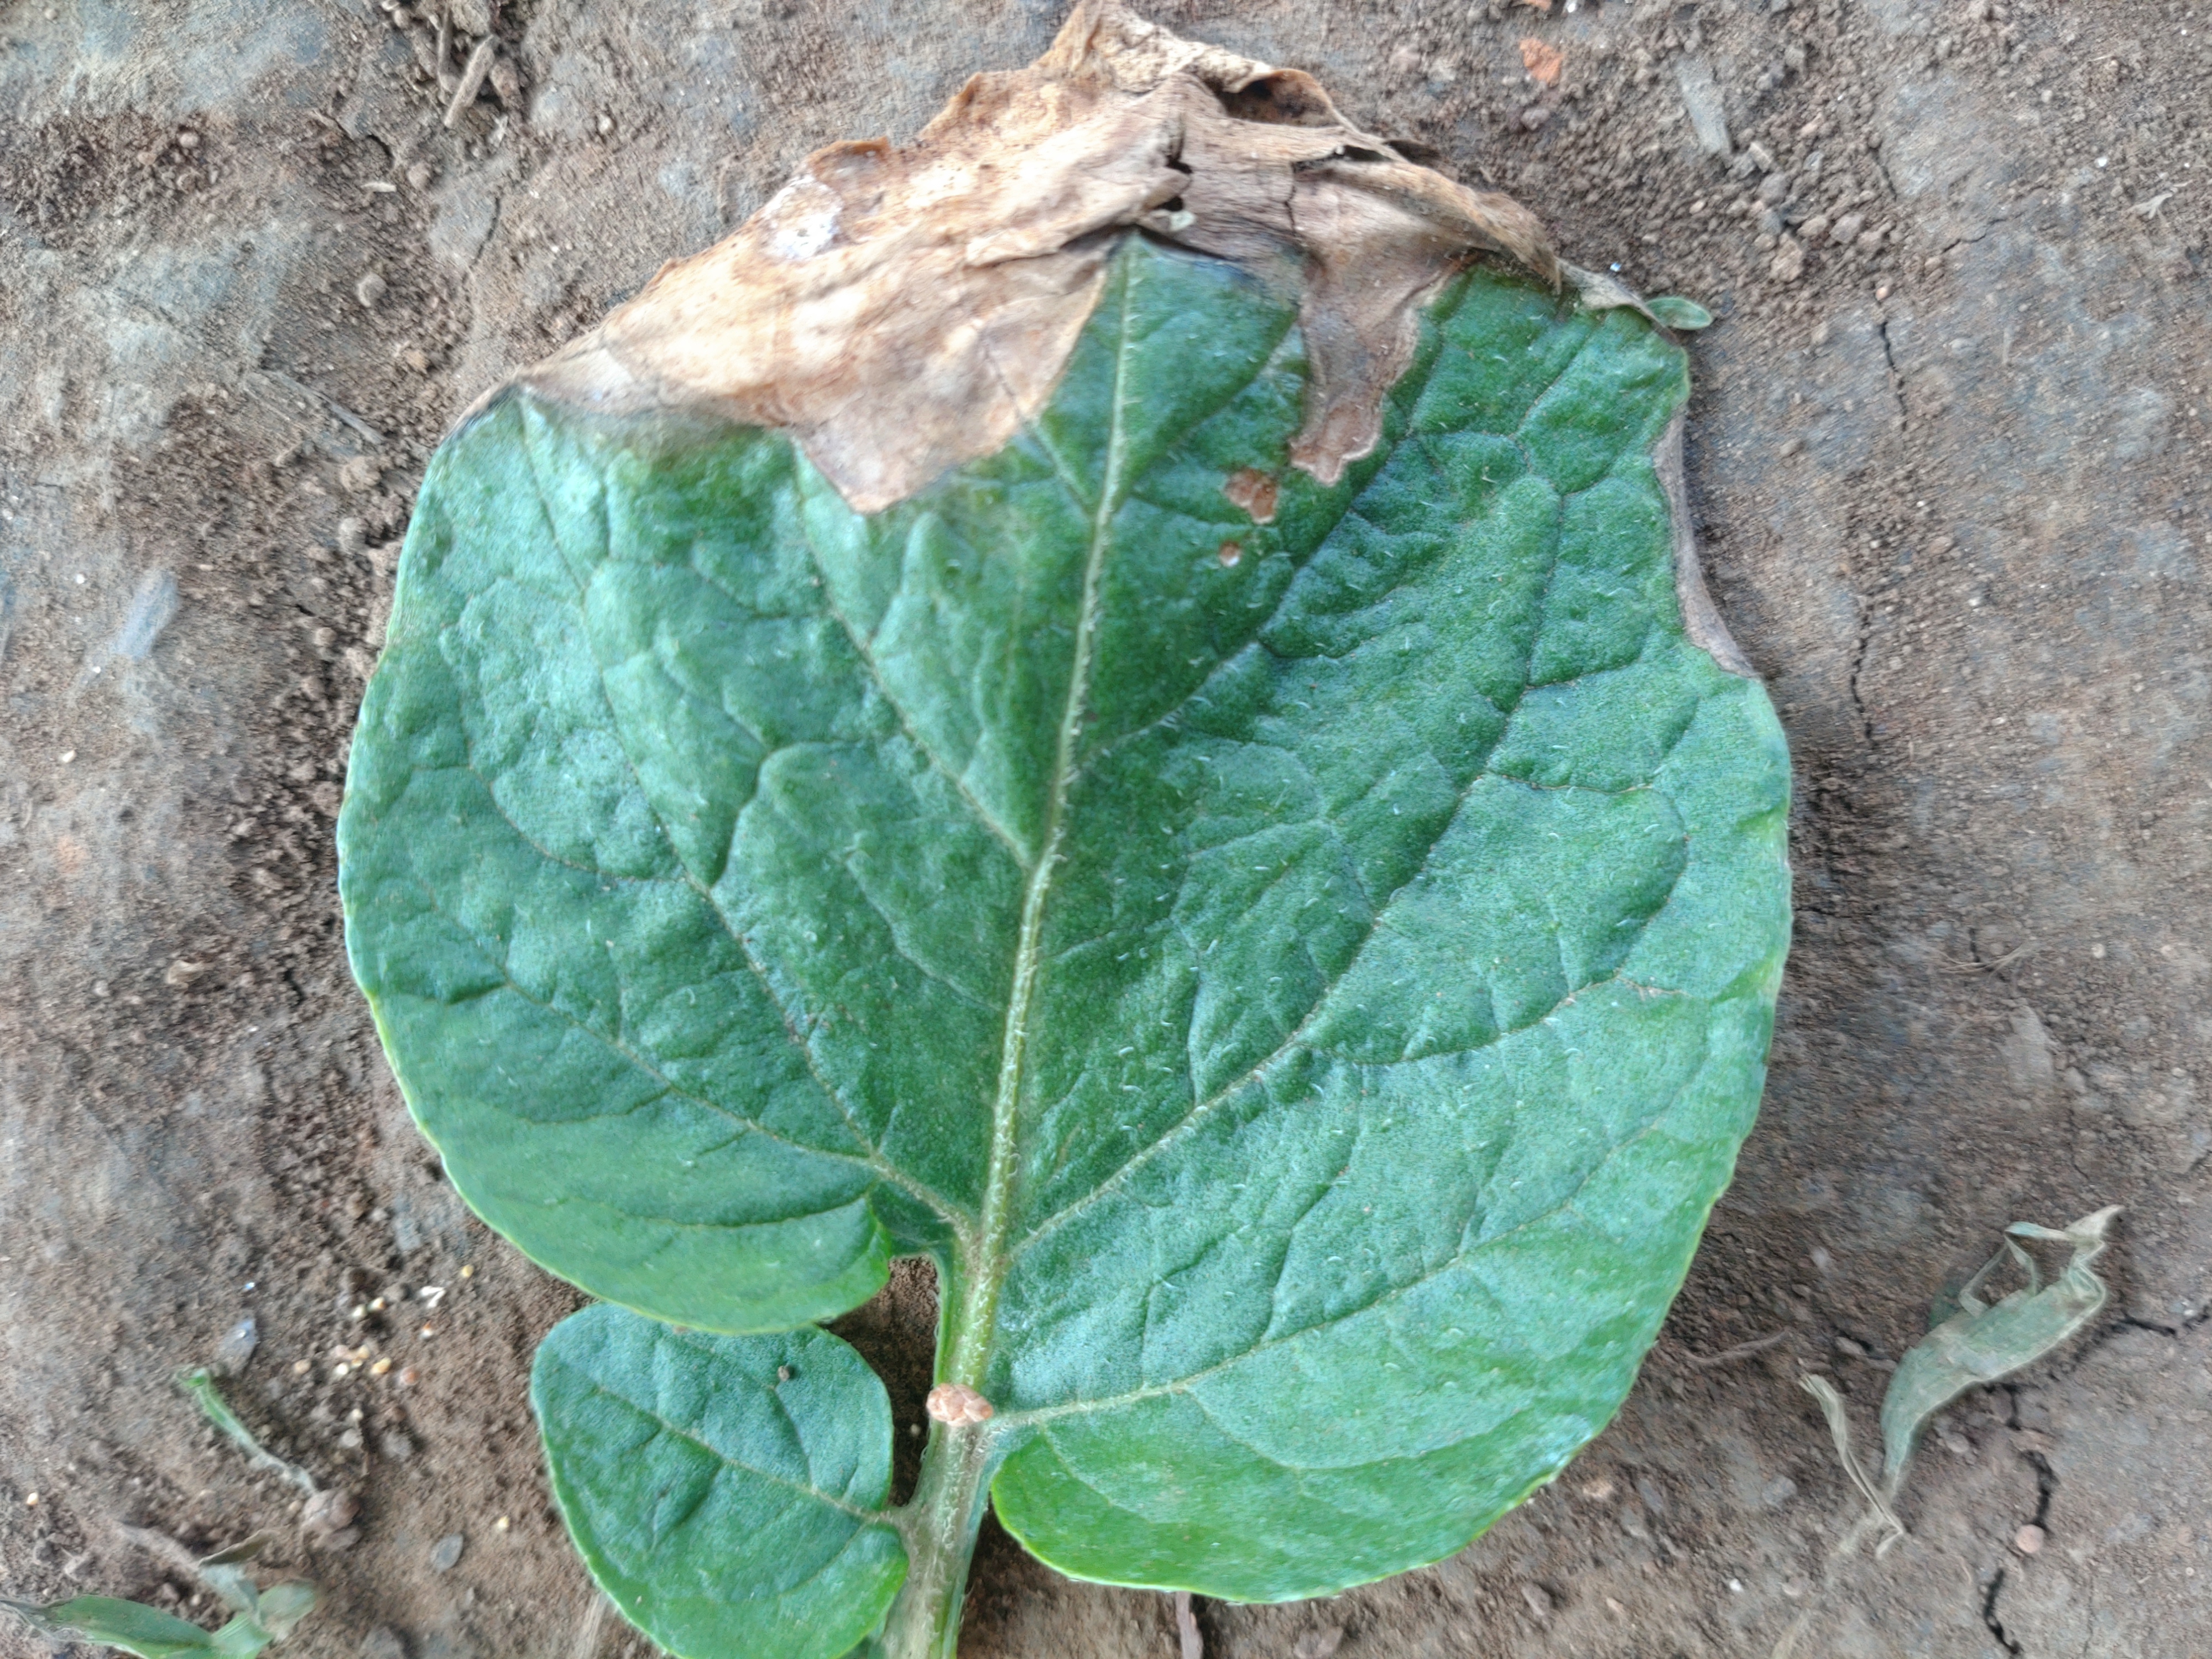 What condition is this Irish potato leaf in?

early blight
